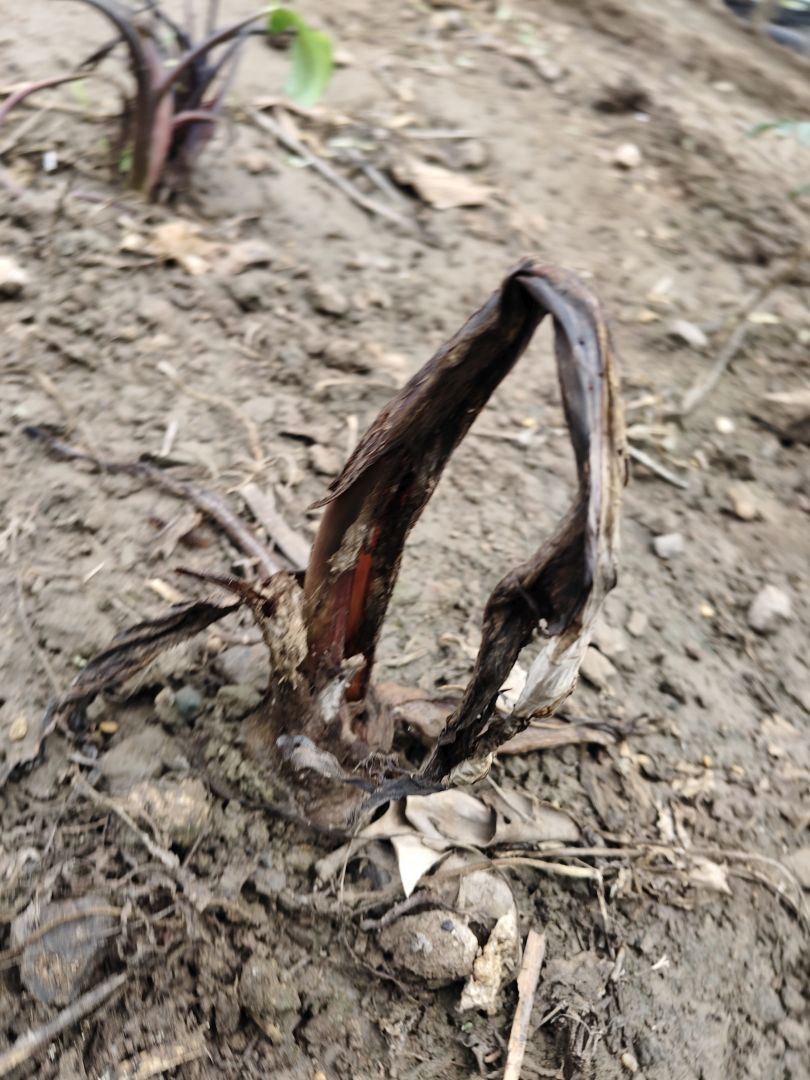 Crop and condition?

taro, root rot
